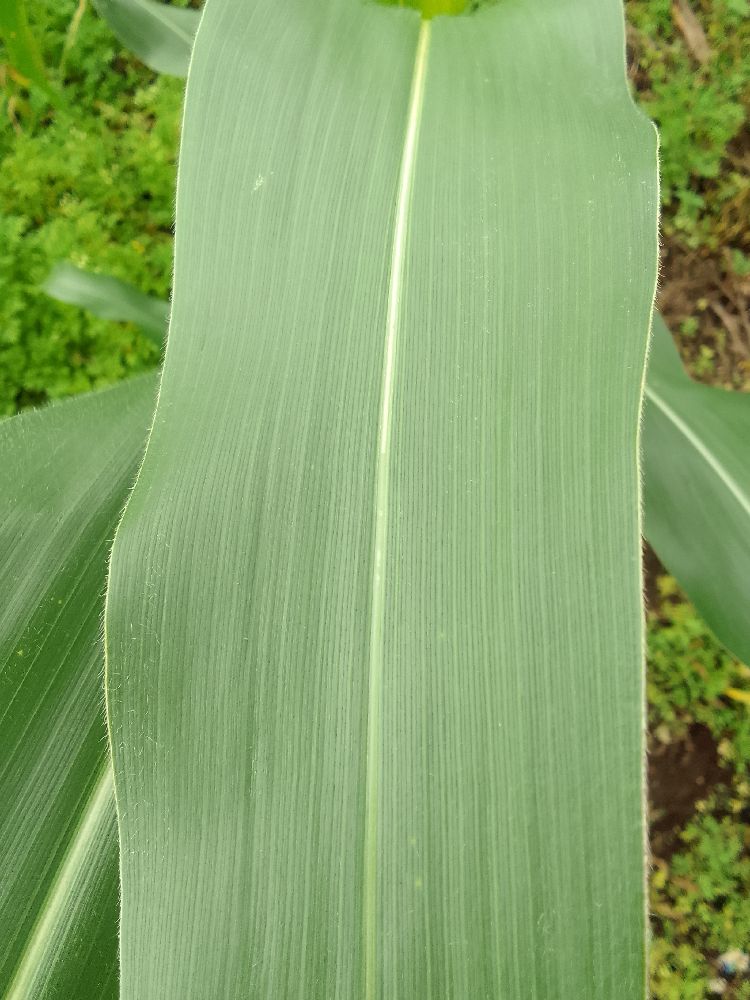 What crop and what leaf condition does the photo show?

maize, healthy
